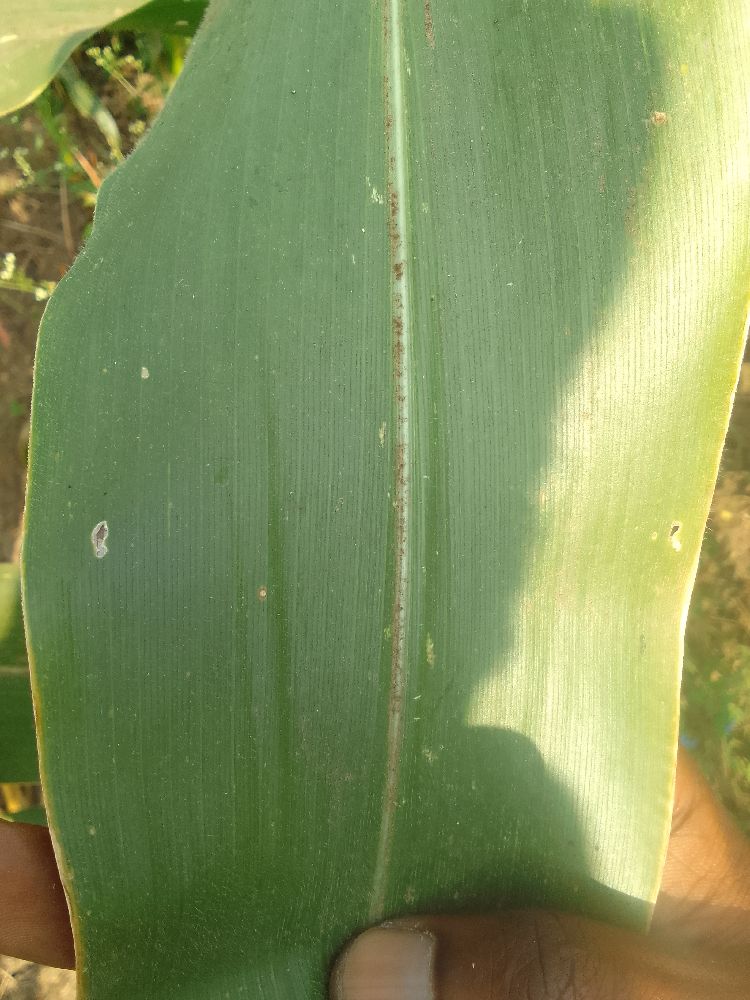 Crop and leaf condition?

maize, healthy
